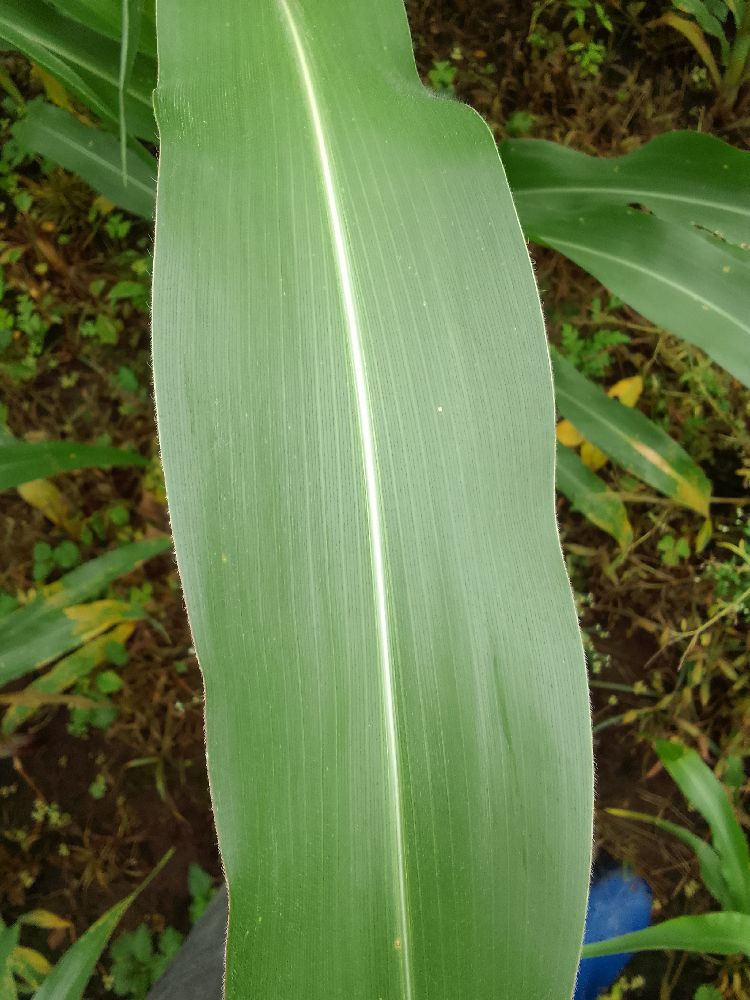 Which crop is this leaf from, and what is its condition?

maize, healthy
